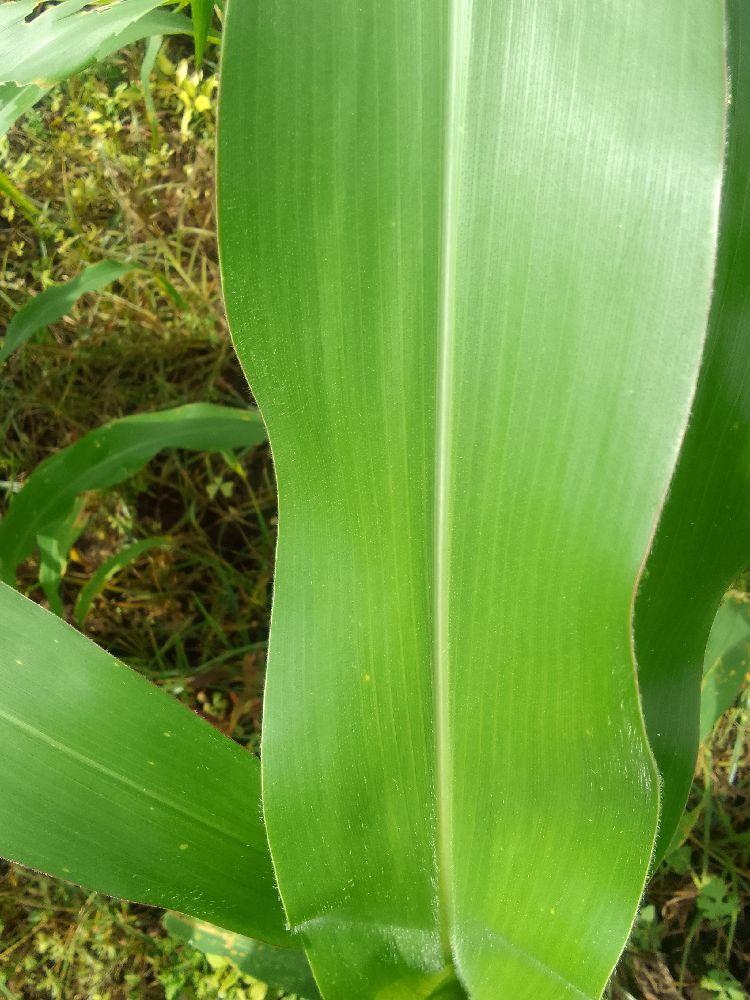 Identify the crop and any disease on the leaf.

maize, healthy
